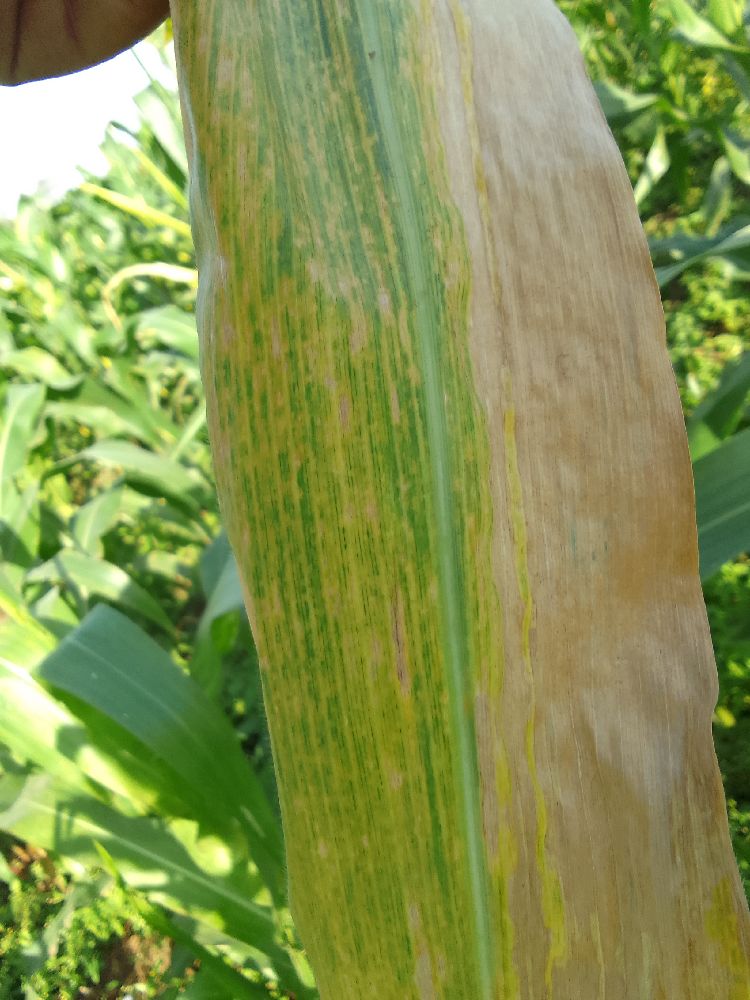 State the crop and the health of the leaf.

maize, maize lethal necrosis
